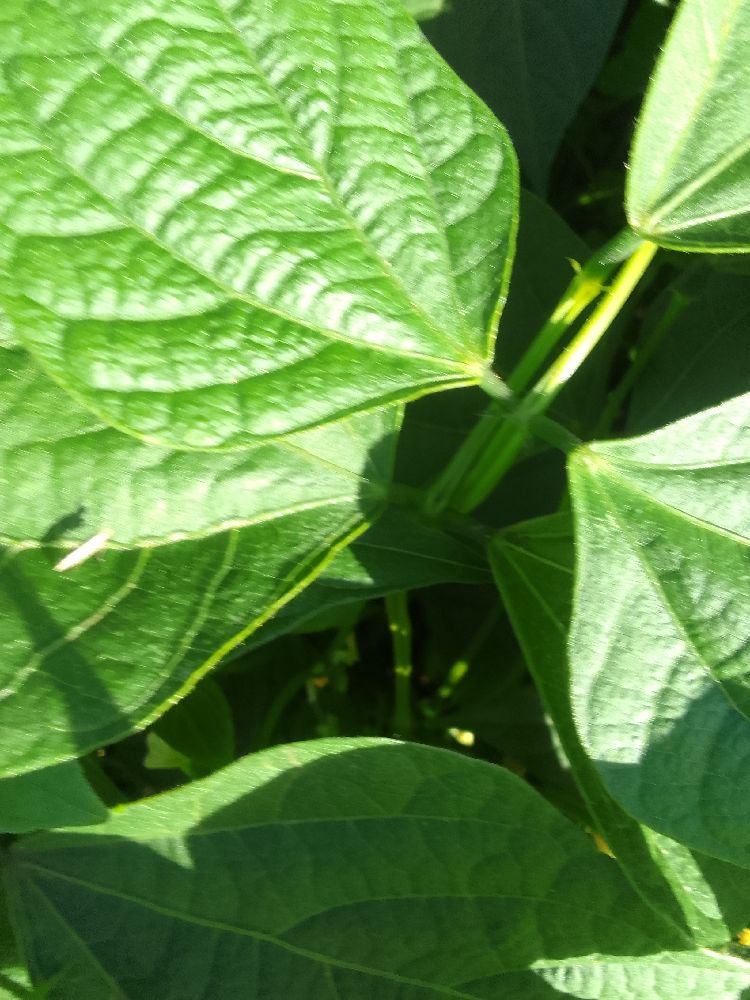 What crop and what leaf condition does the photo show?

common bean, healthy
